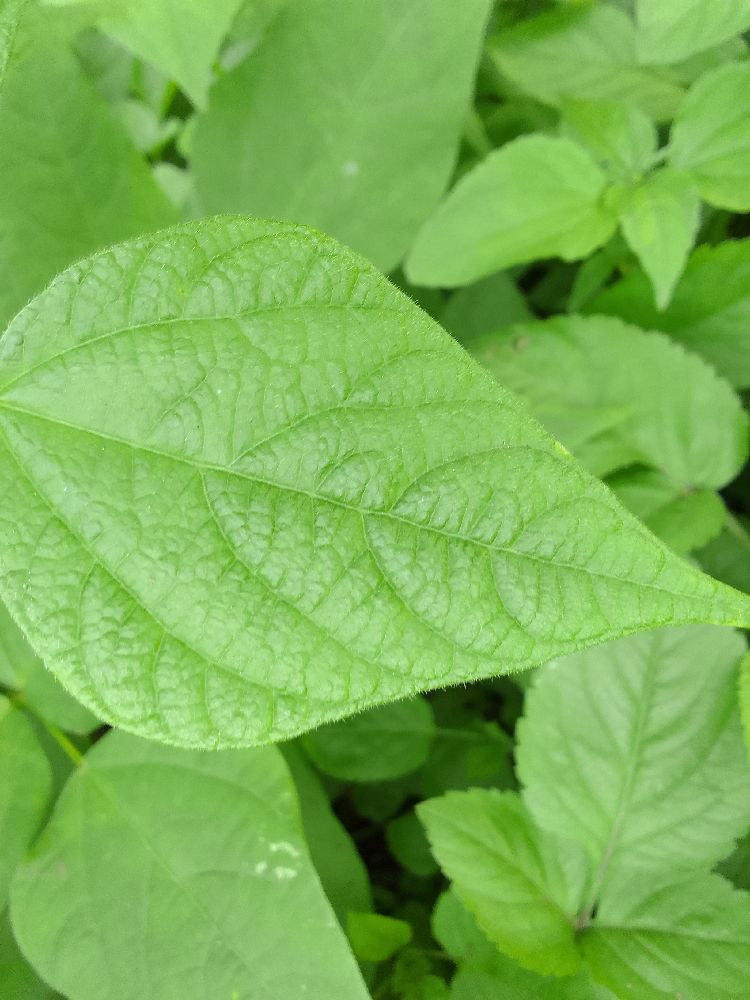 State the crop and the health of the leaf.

common bean, healthy
